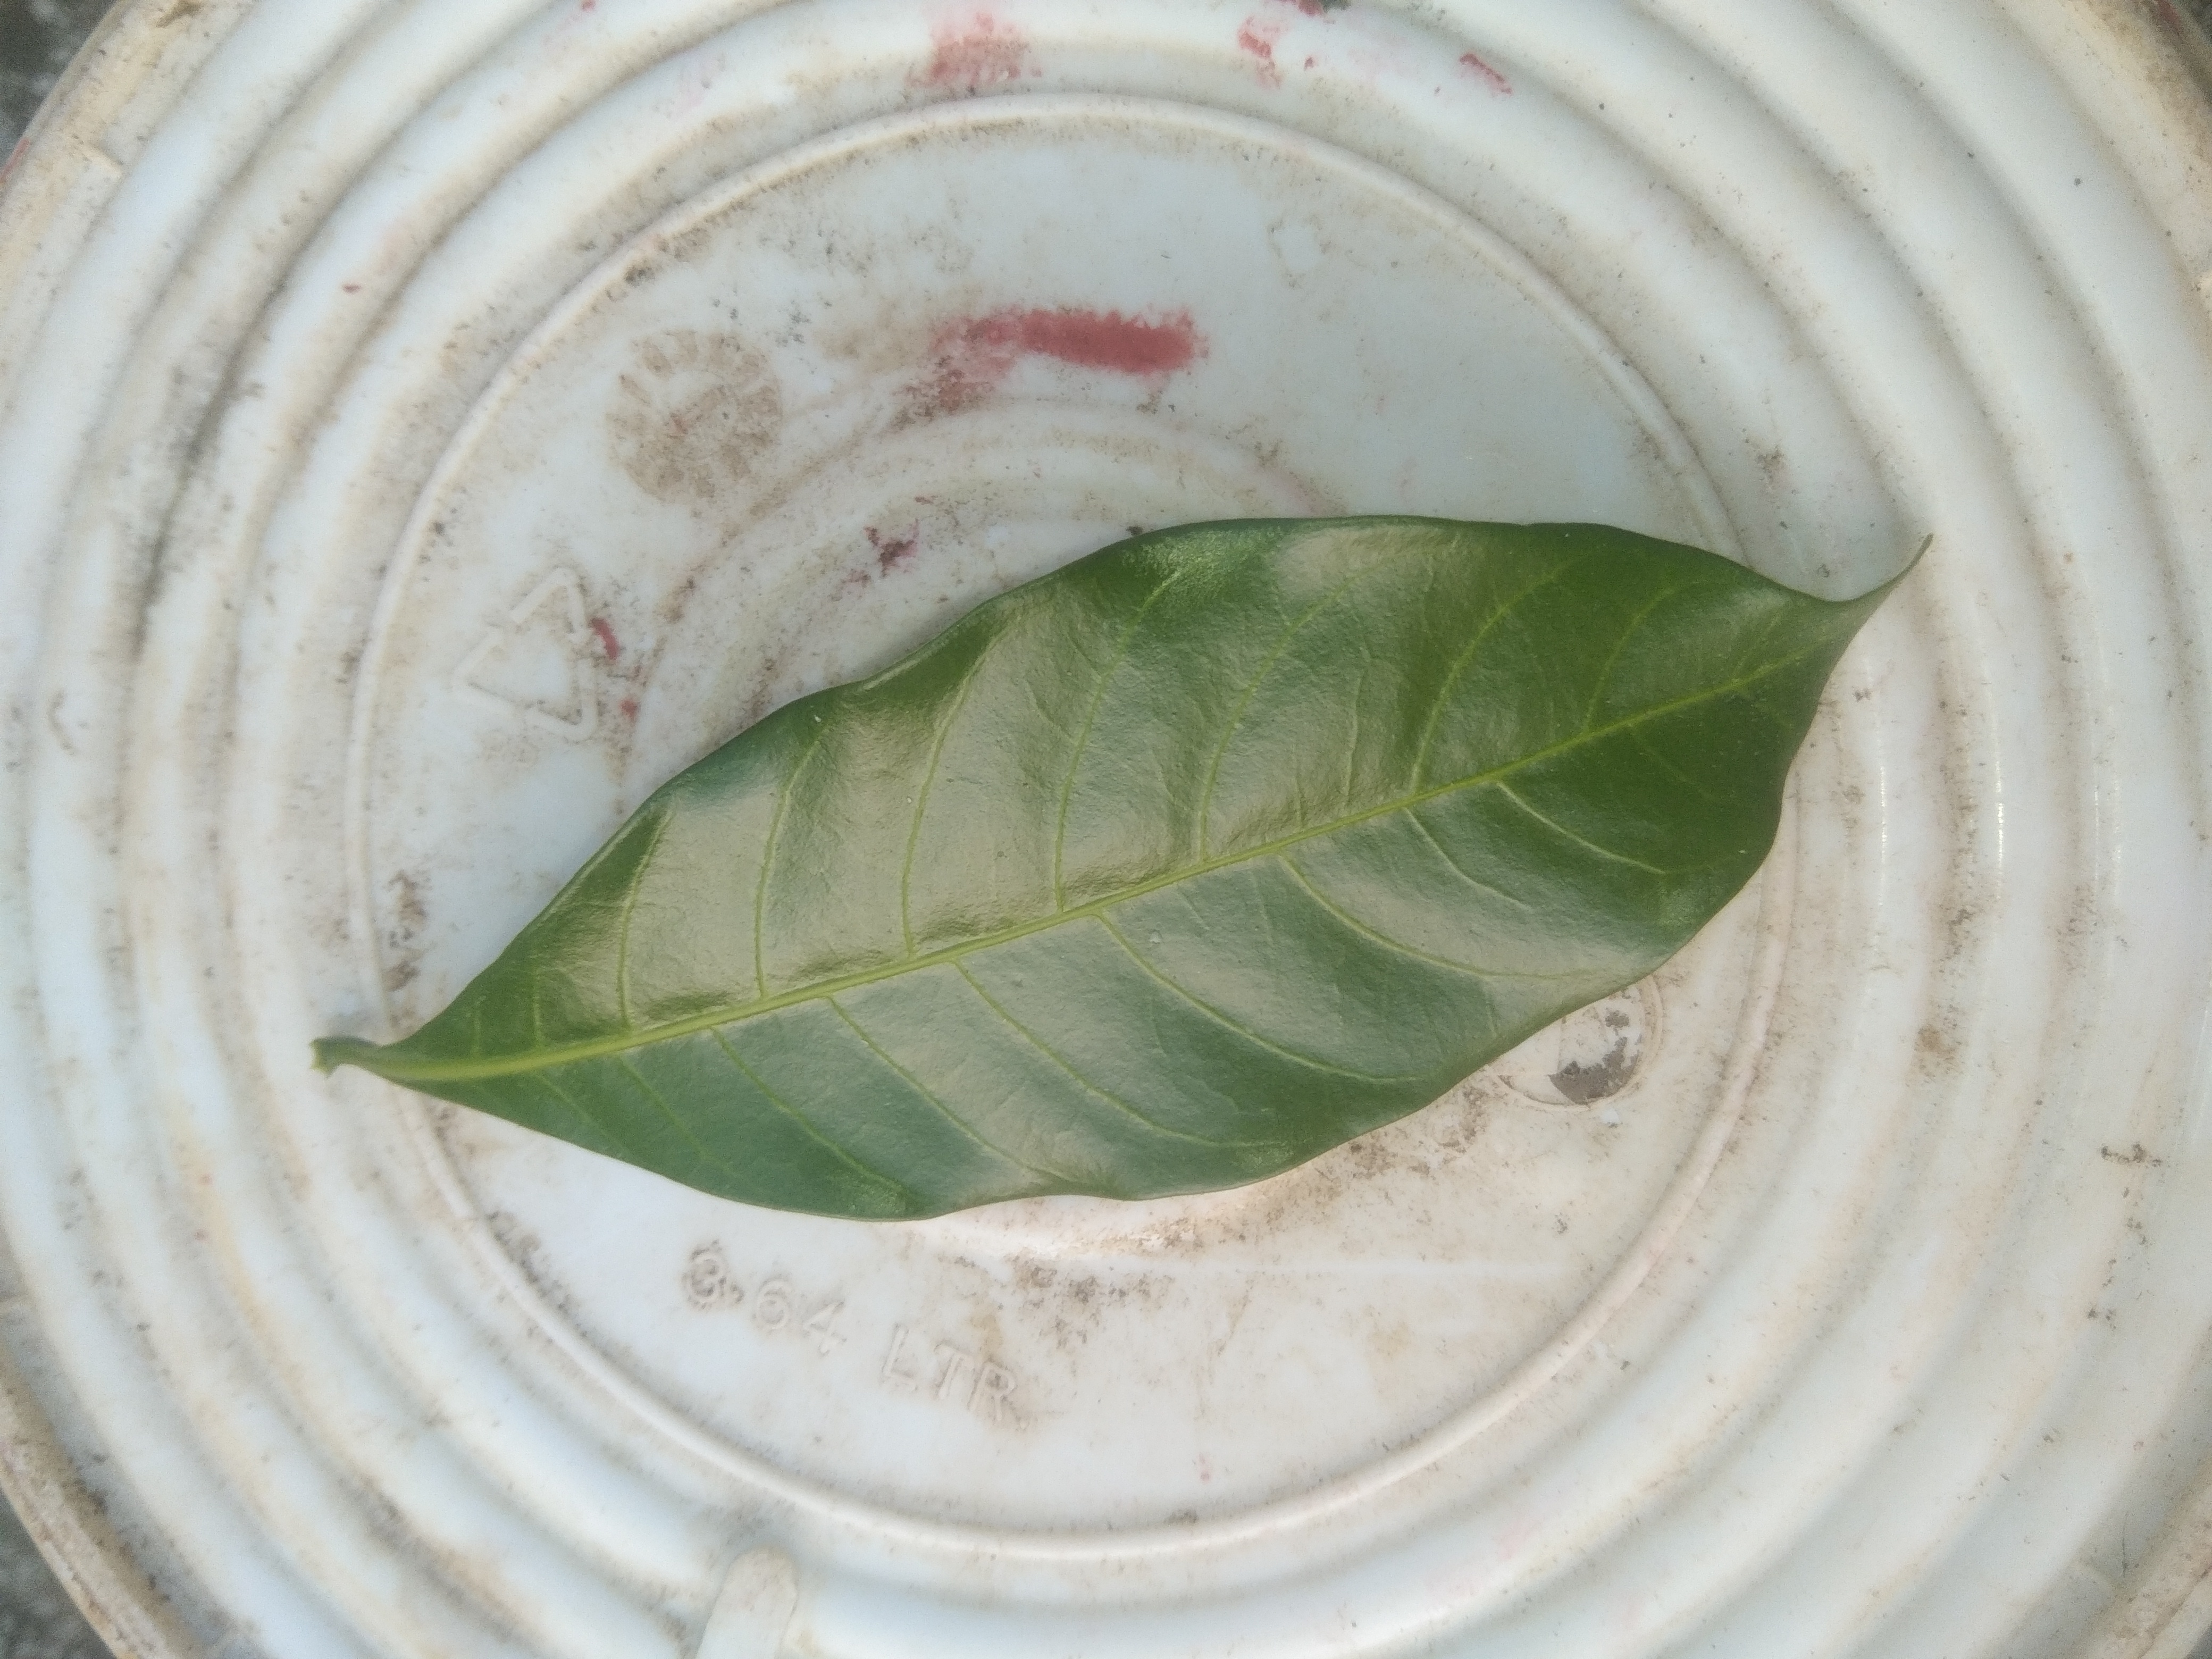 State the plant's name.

togor
